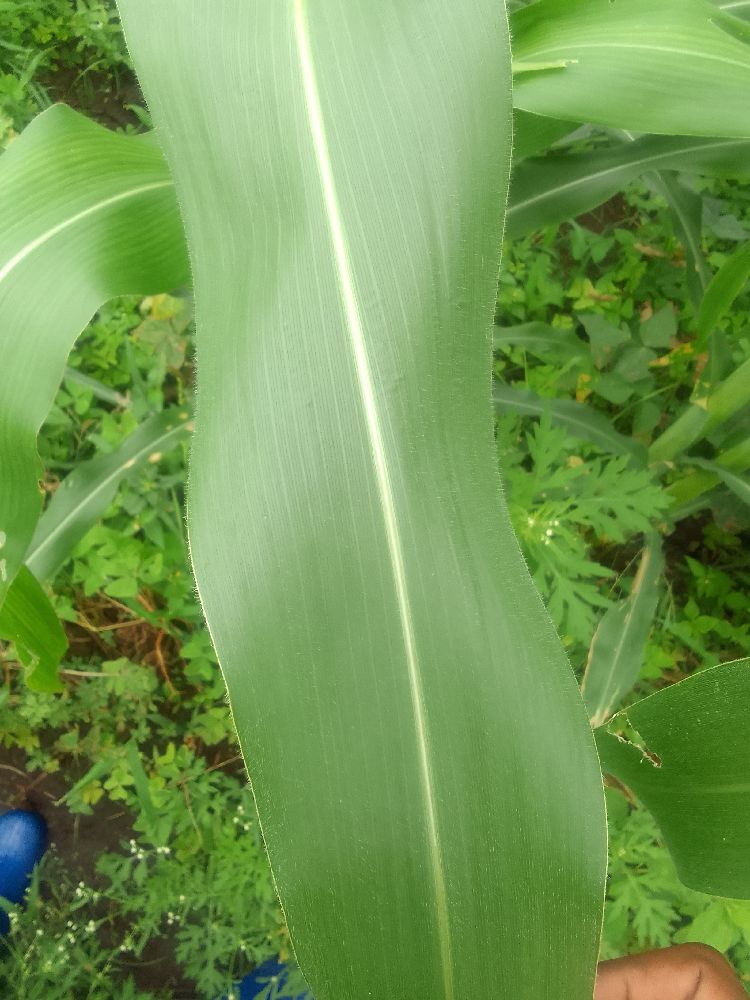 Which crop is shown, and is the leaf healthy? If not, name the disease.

maize, healthy
